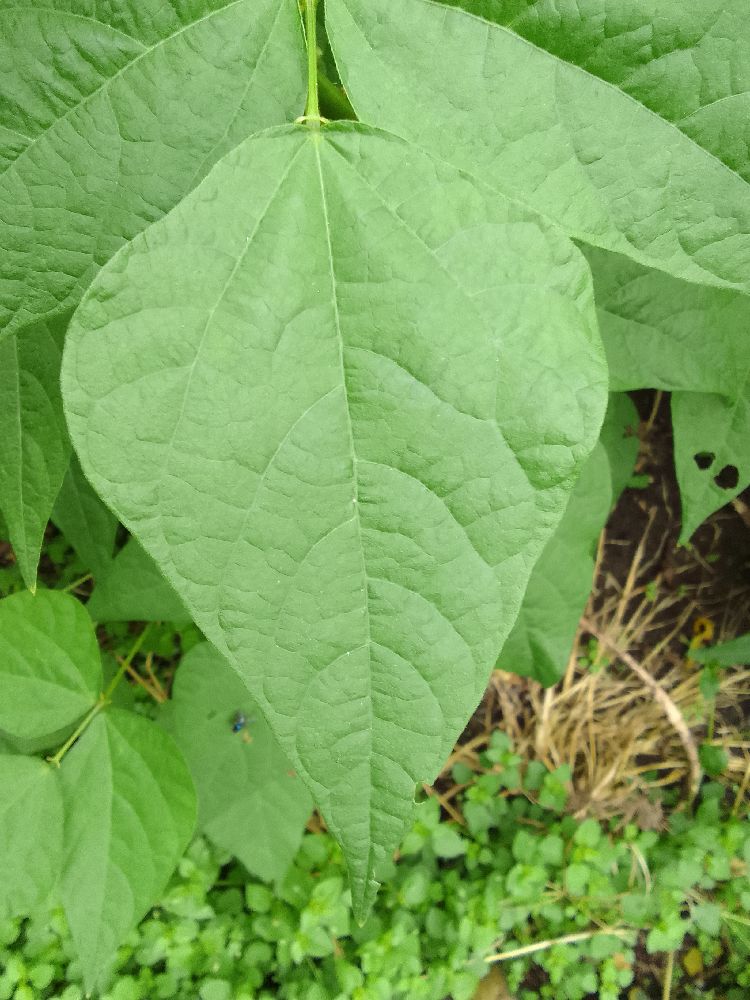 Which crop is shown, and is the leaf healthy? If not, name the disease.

common bean, healthy
